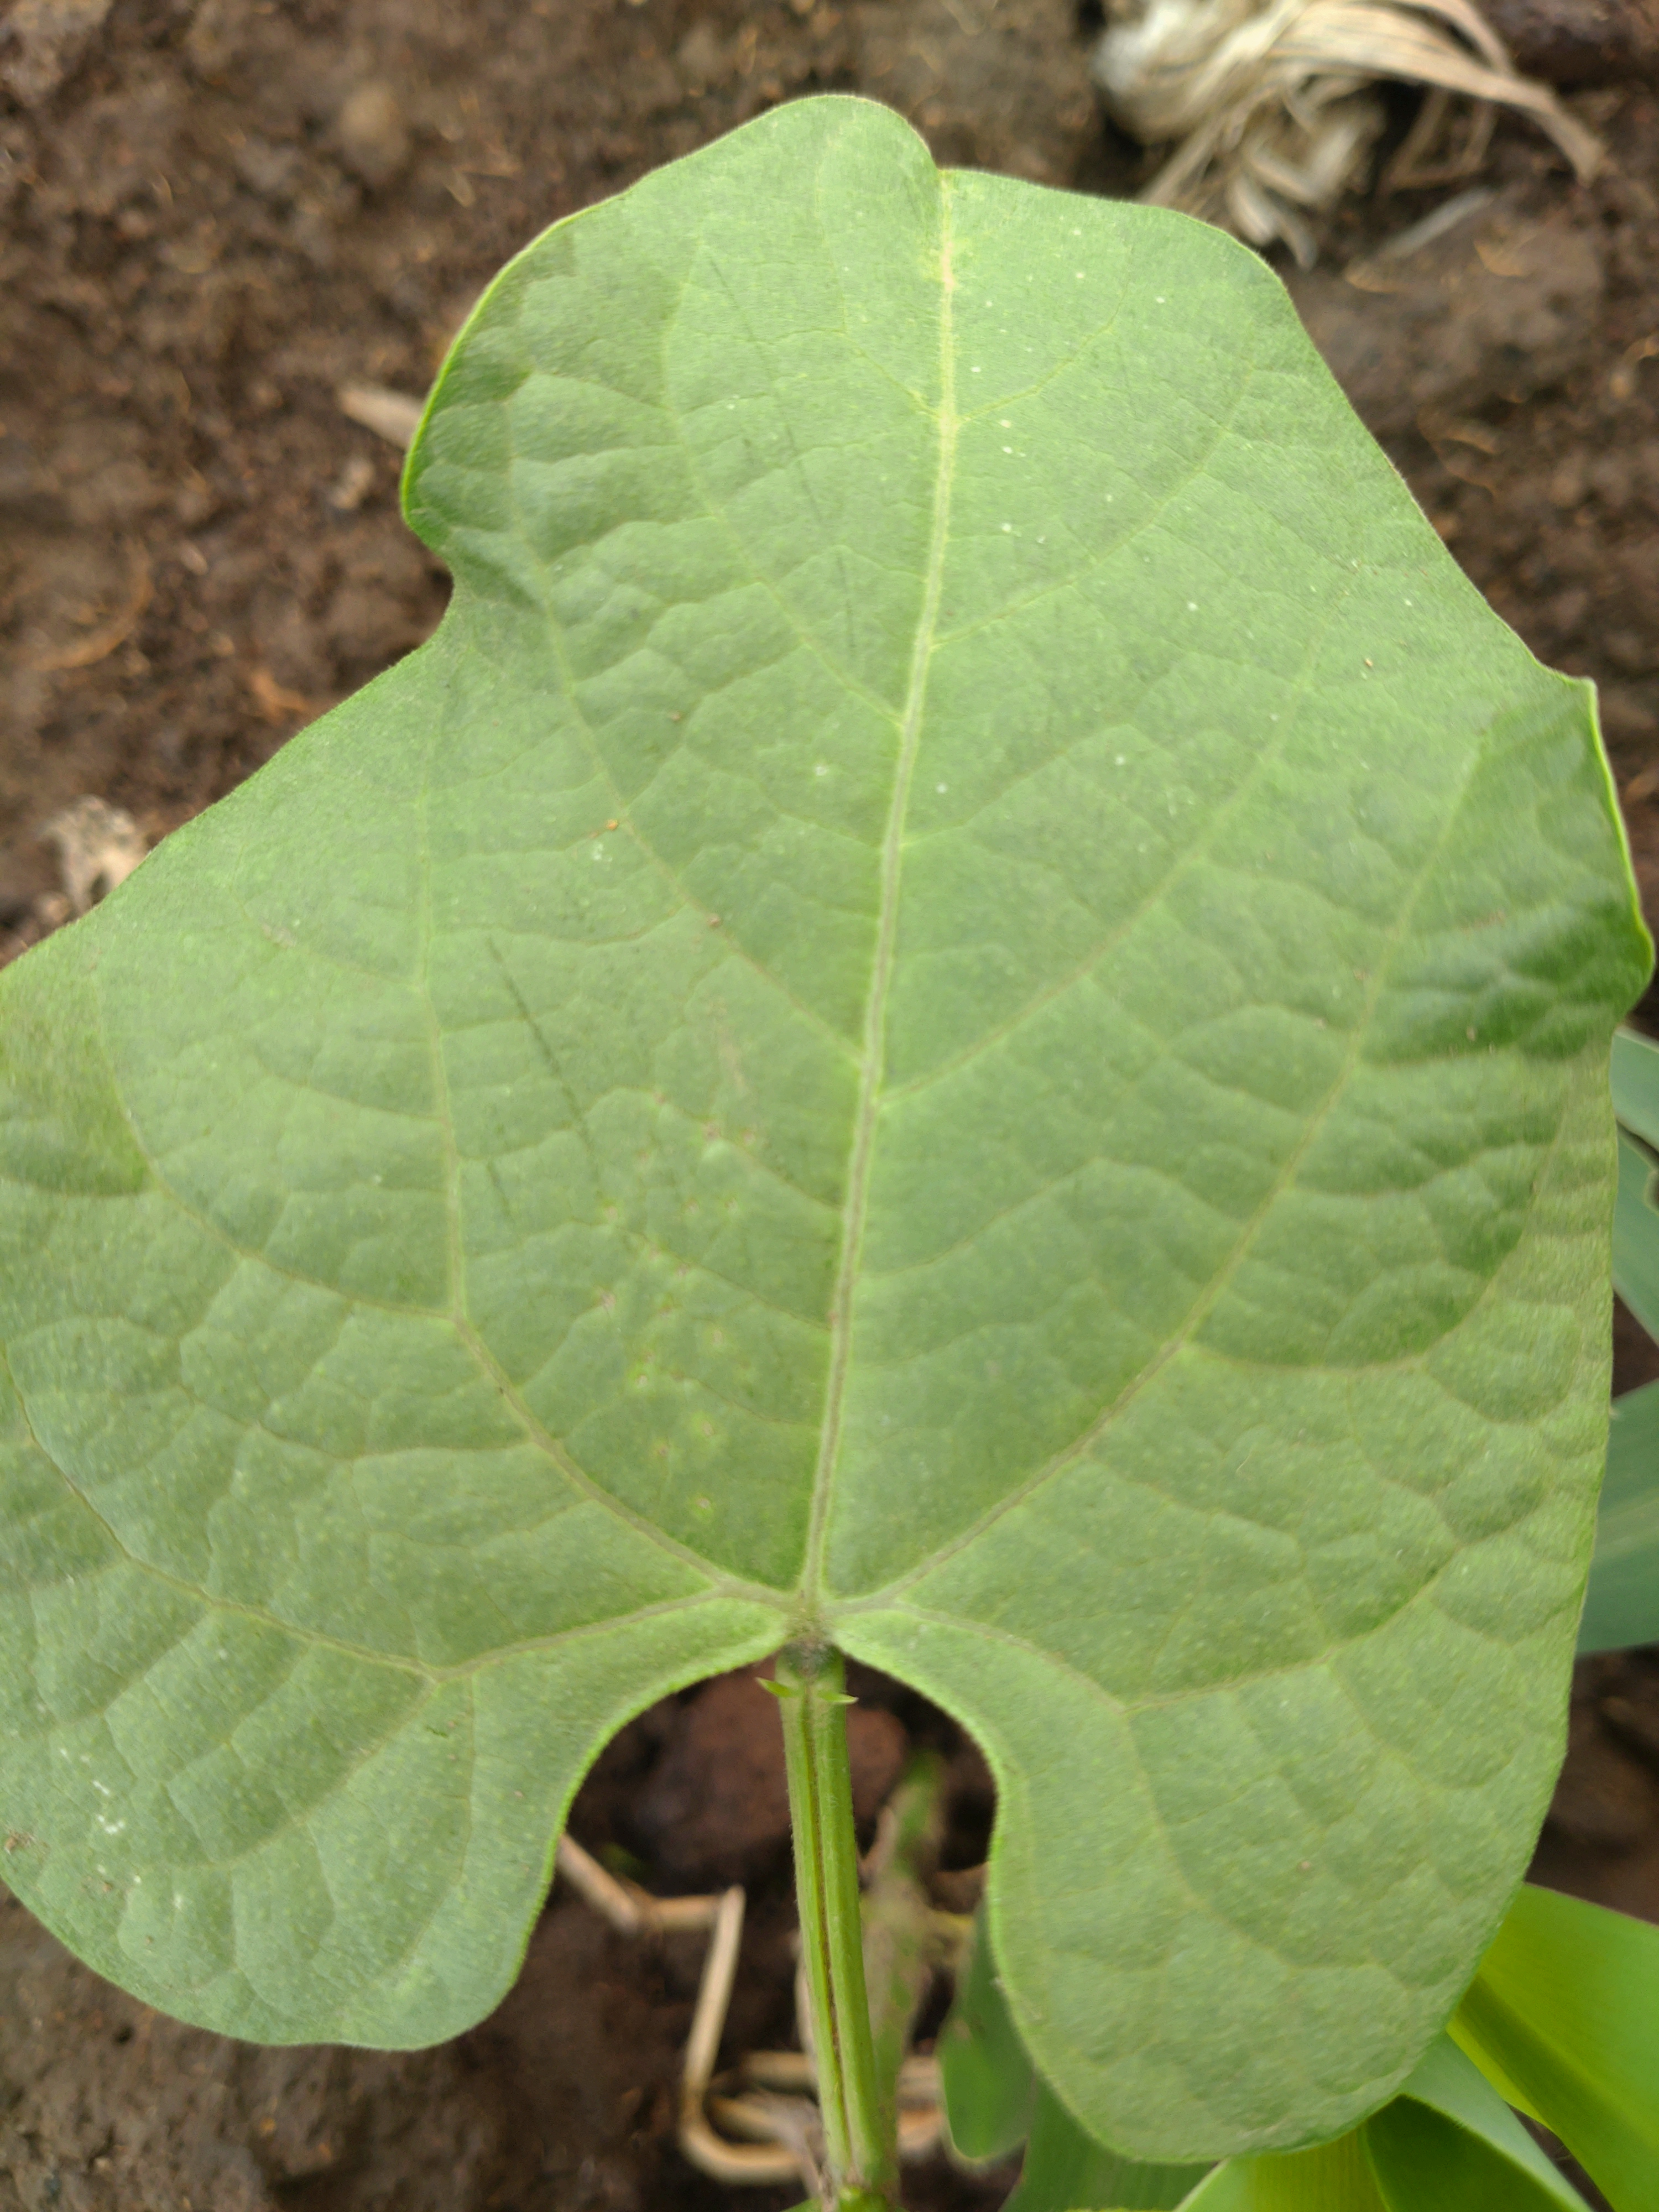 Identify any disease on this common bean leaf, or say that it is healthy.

healthy
